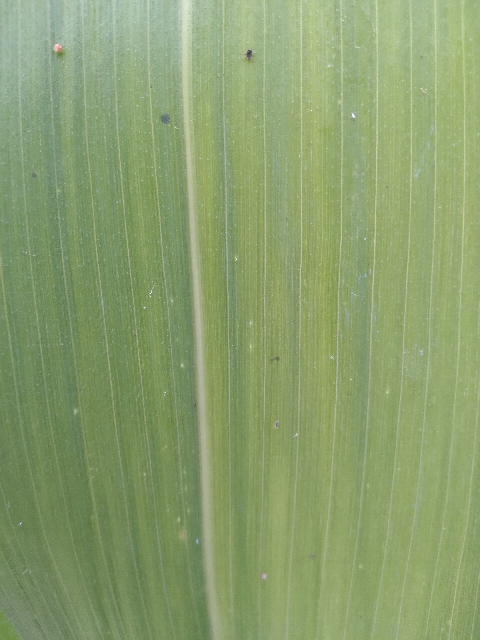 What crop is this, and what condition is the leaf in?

maize, healthy
